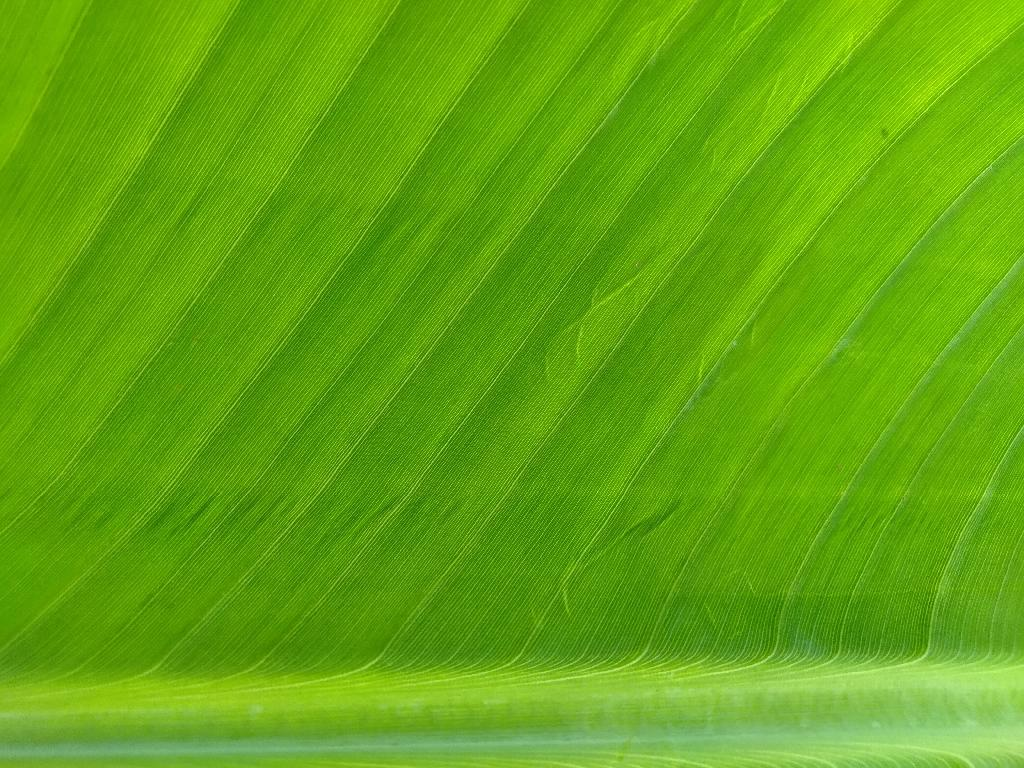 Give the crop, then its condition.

banana, healthy
